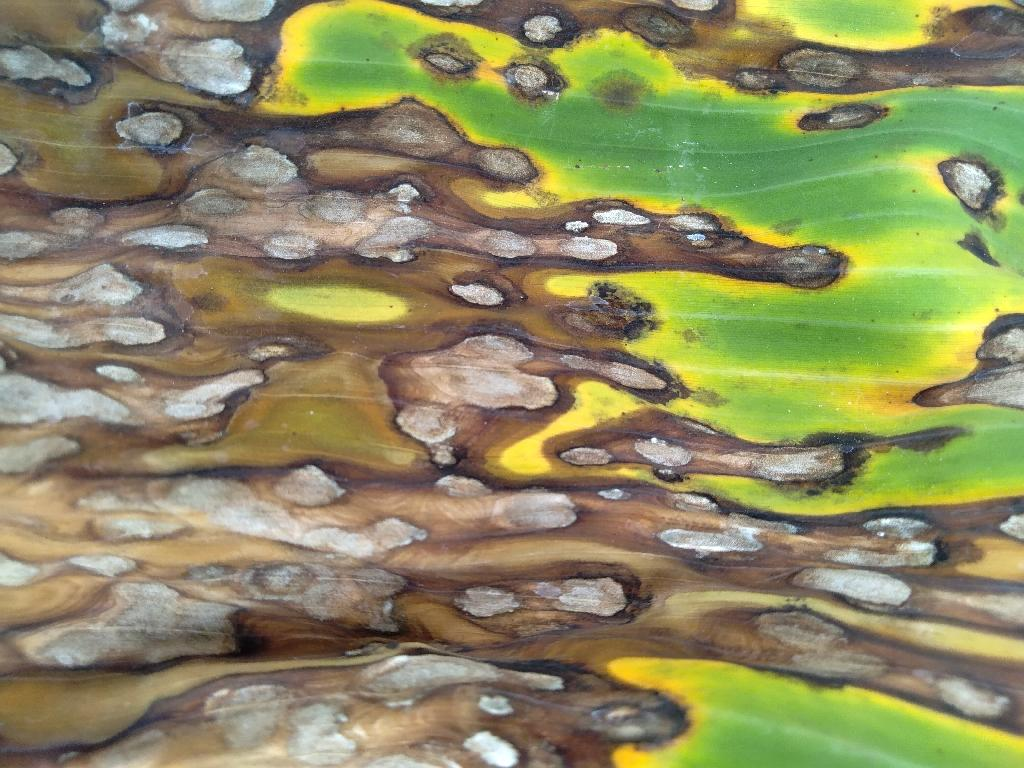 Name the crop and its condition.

banana, black sigatoka
